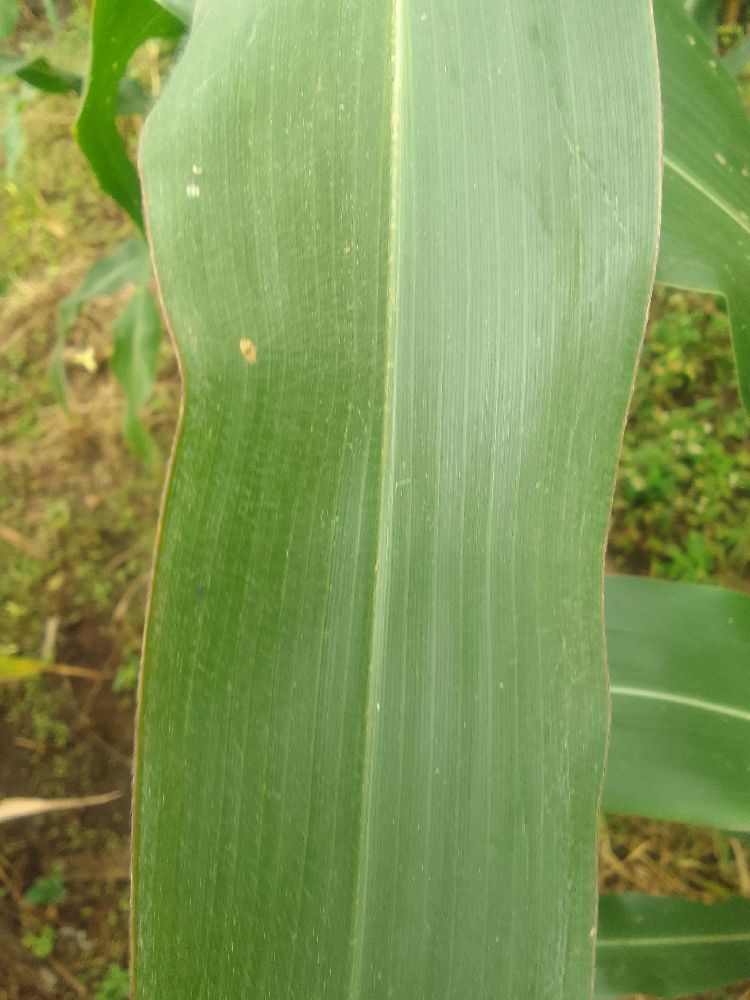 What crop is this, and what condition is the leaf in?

maize, healthy
